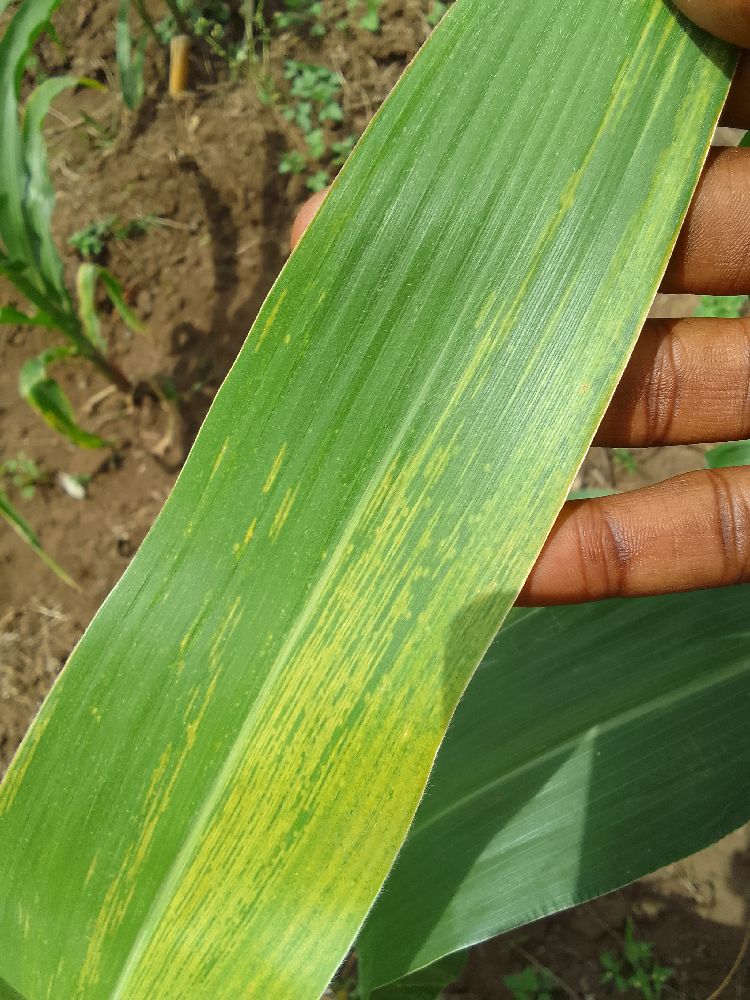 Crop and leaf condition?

maize, maize lethal necrosis
